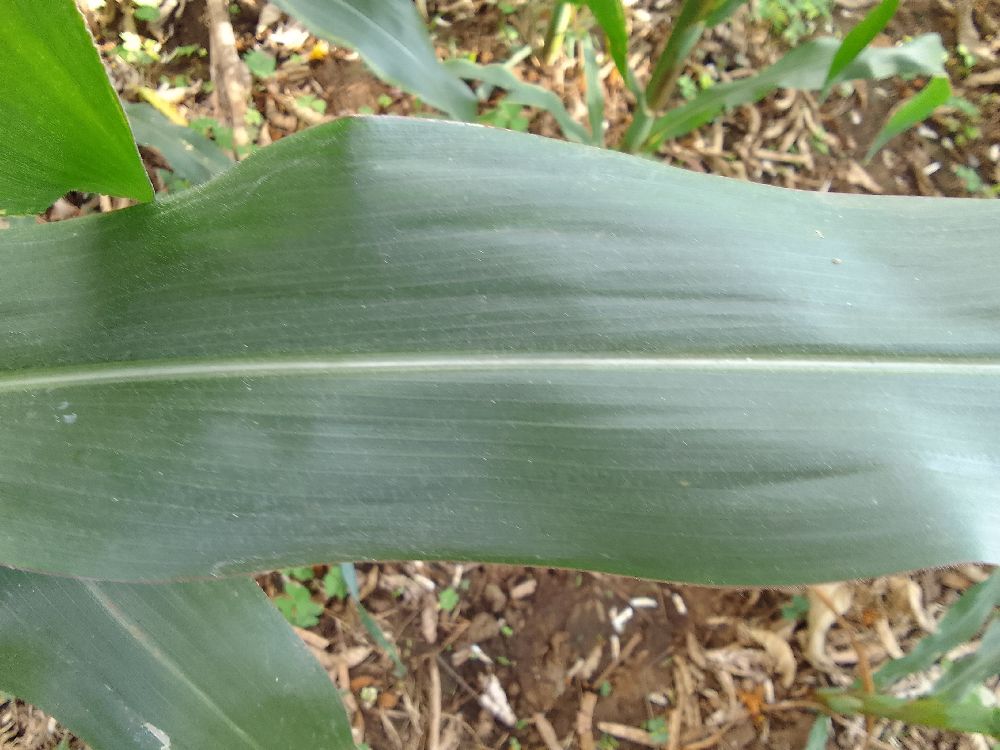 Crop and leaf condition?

maize, healthy
